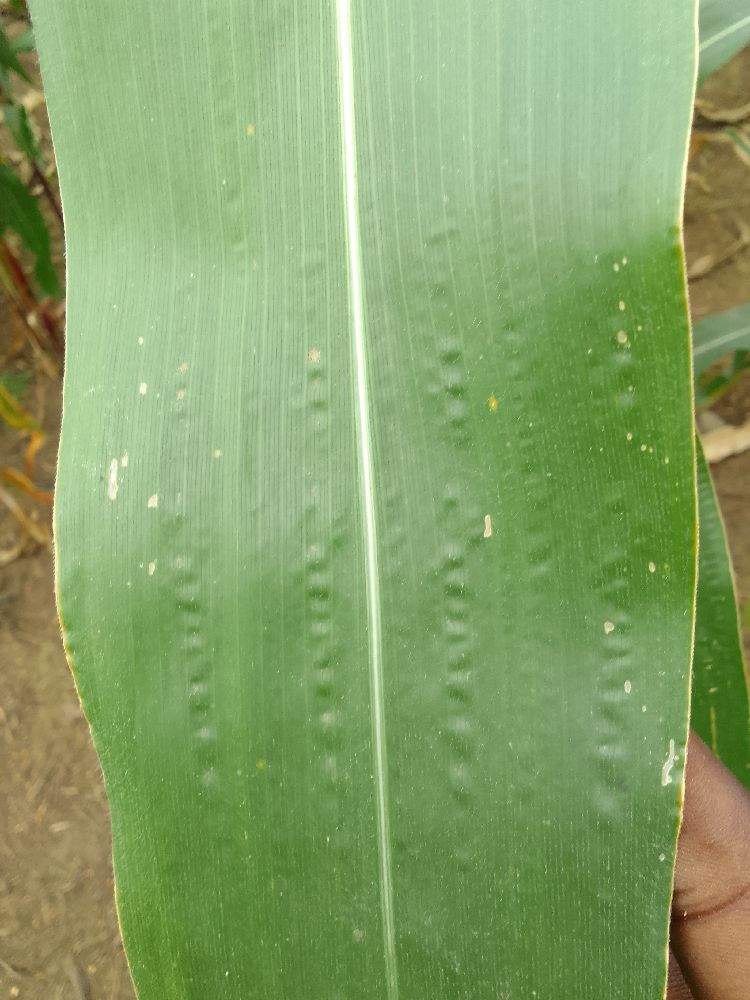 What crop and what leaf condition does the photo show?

maize, healthy
